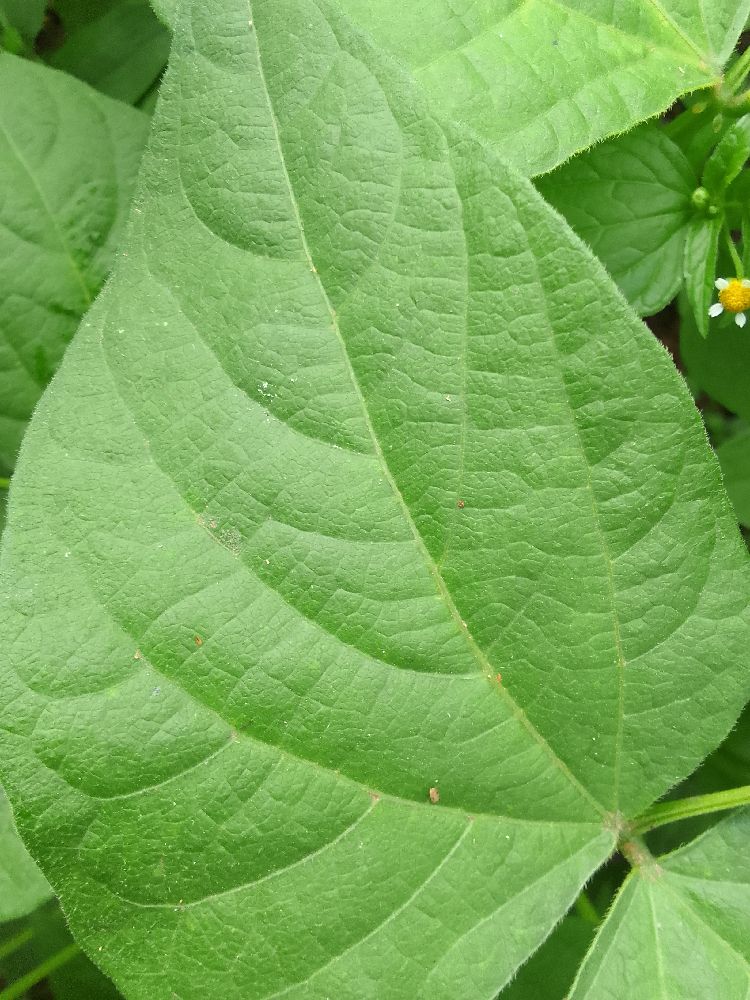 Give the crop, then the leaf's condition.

common bean, healthy
